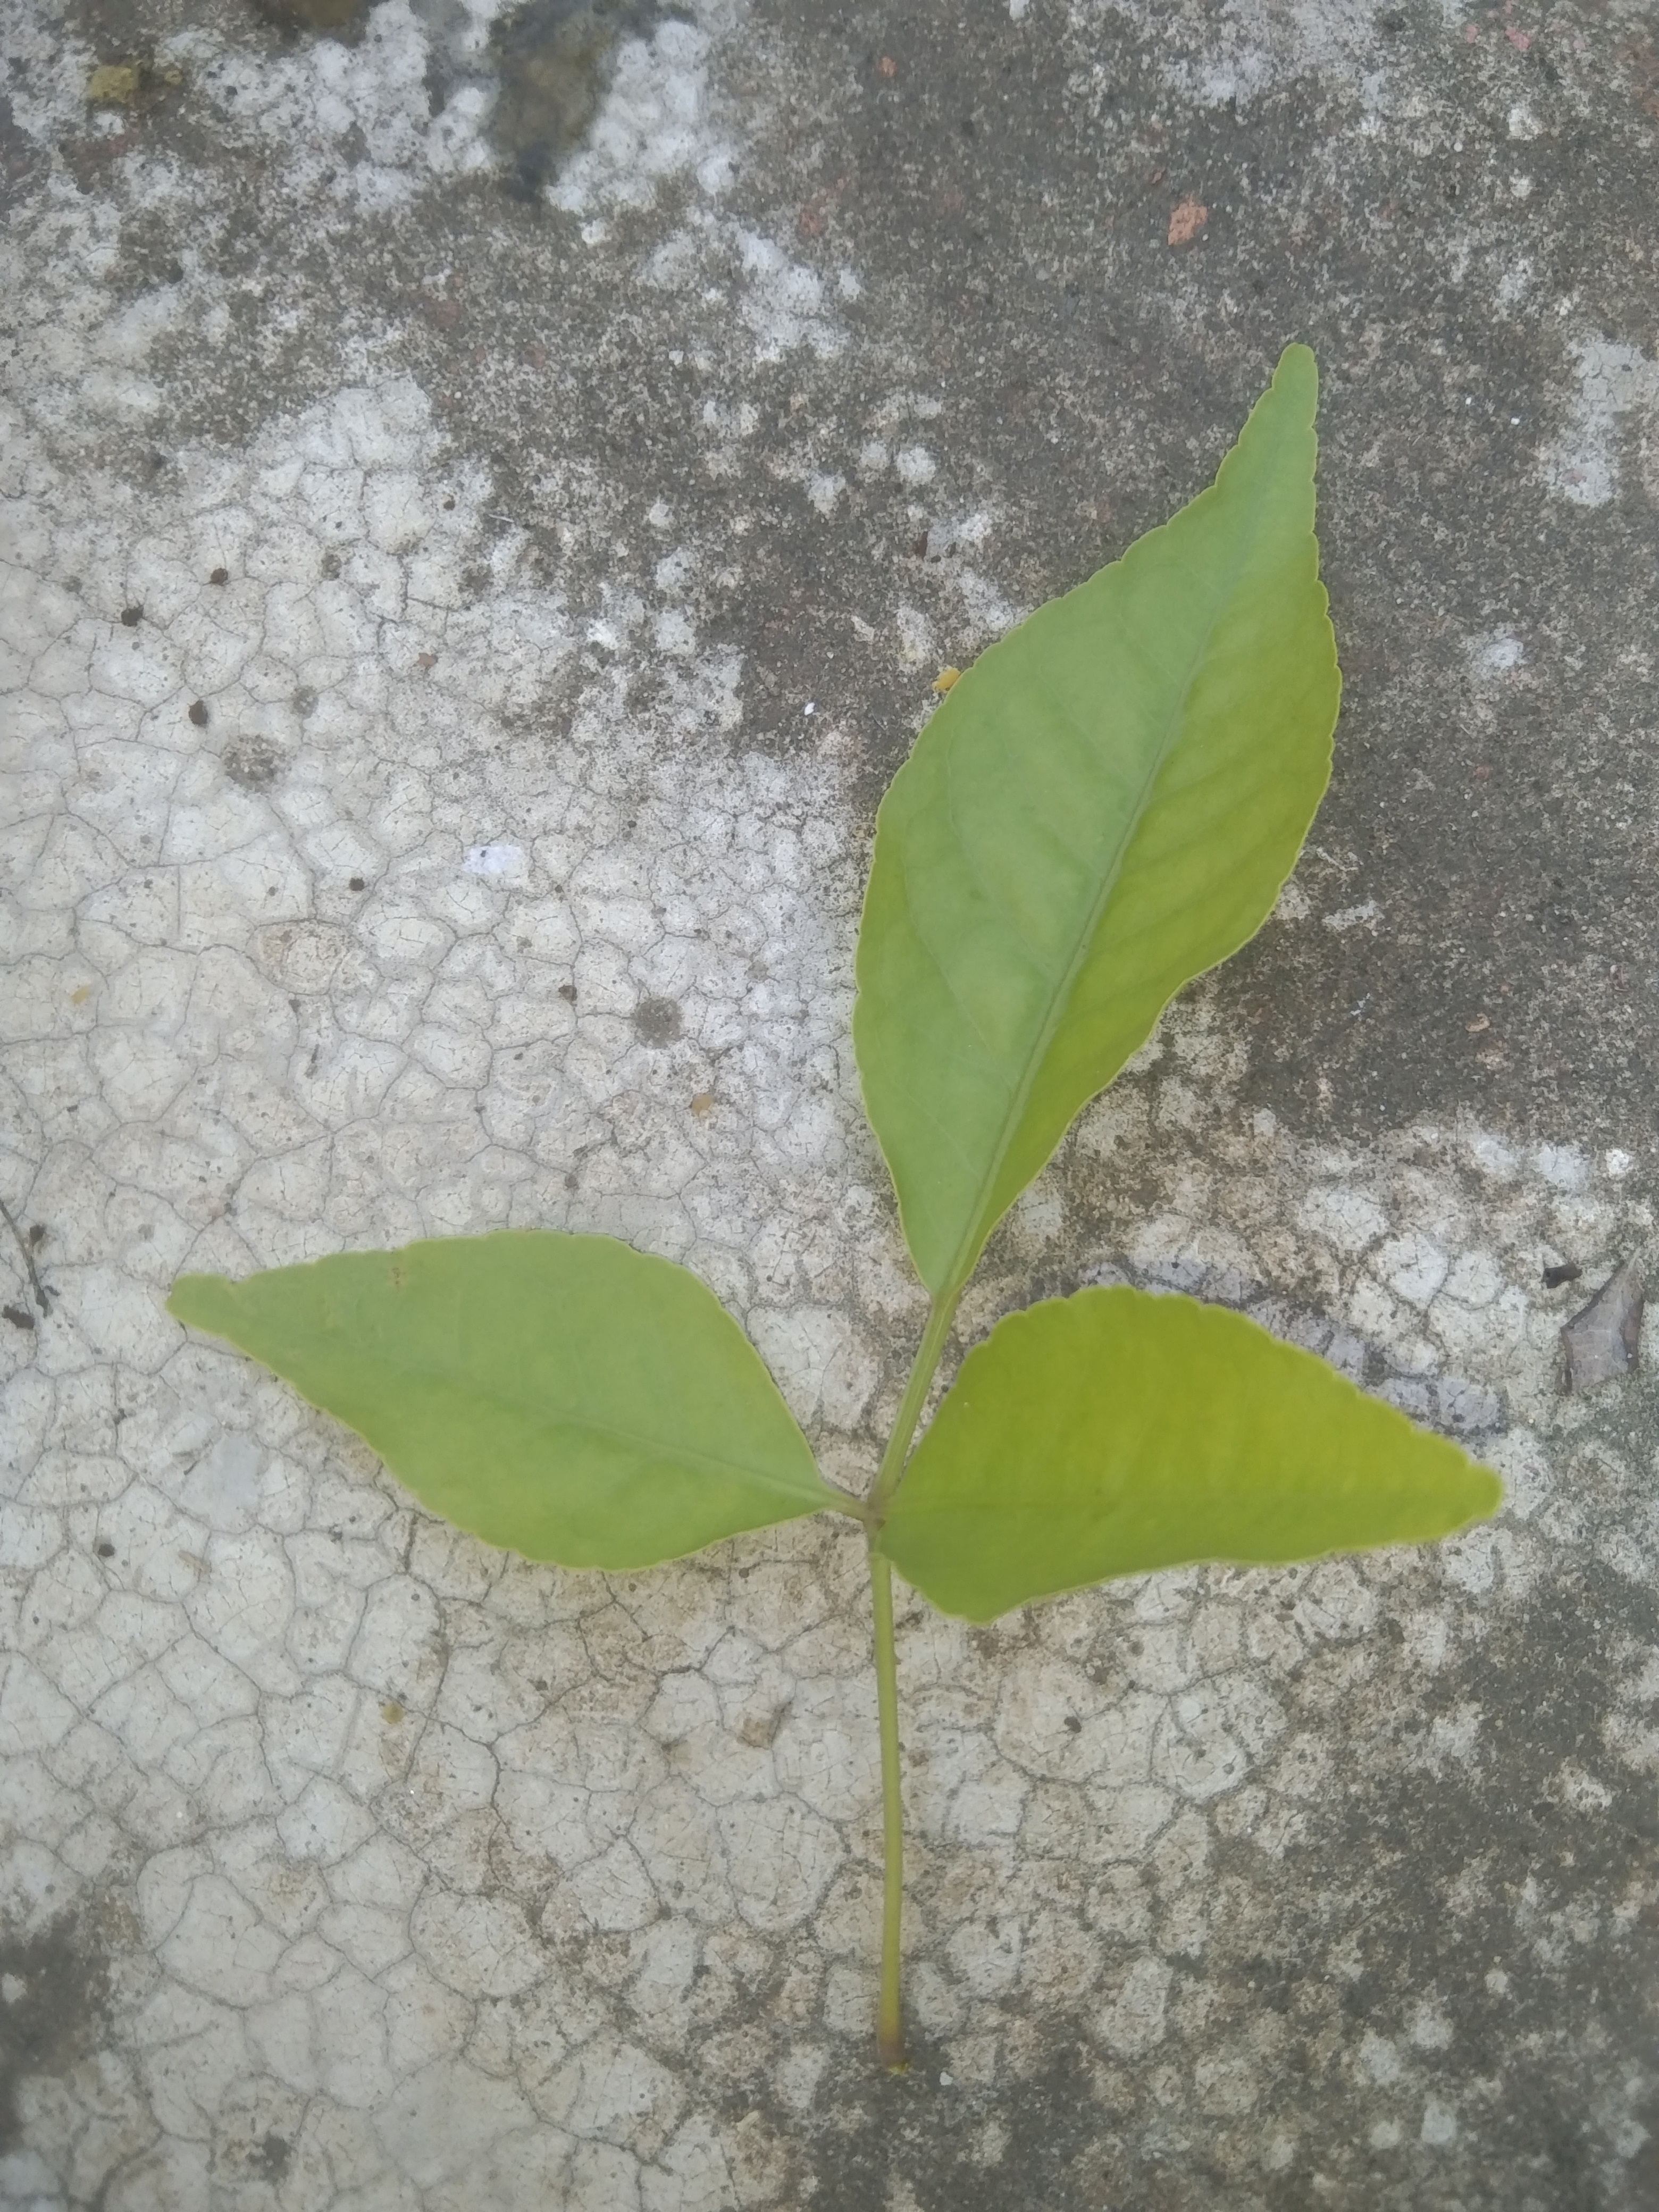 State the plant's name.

wood apple
